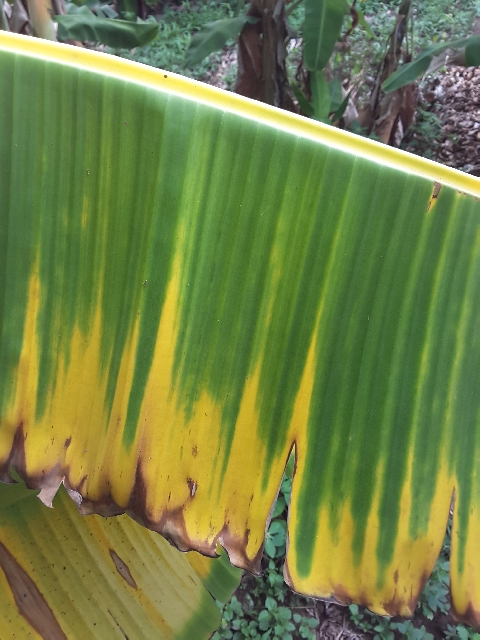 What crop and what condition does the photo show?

banana, fusarium wilt race 1
